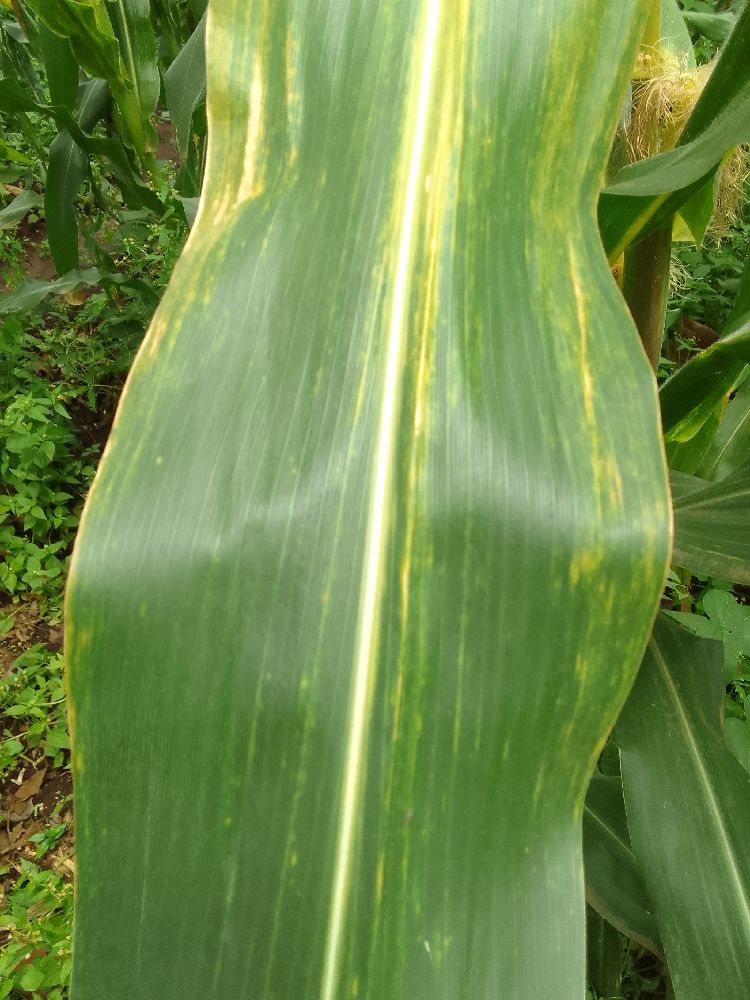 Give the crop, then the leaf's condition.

maize, maize lethal necrosis
